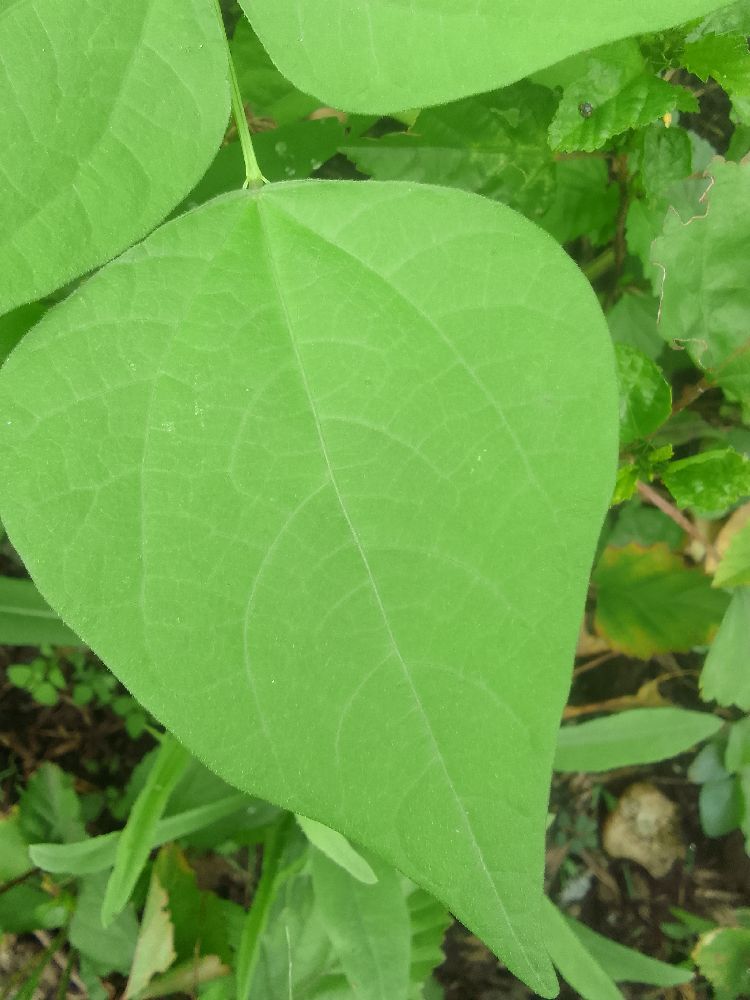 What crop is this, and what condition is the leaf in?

common bean, healthy
